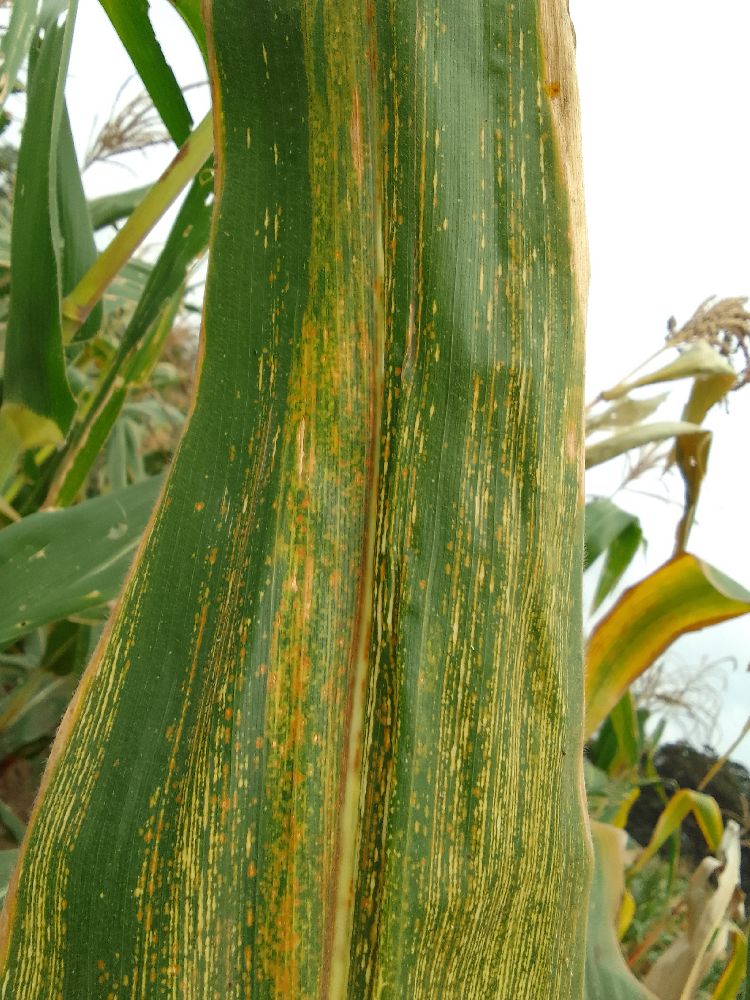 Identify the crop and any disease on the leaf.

maize, maize streak virus
